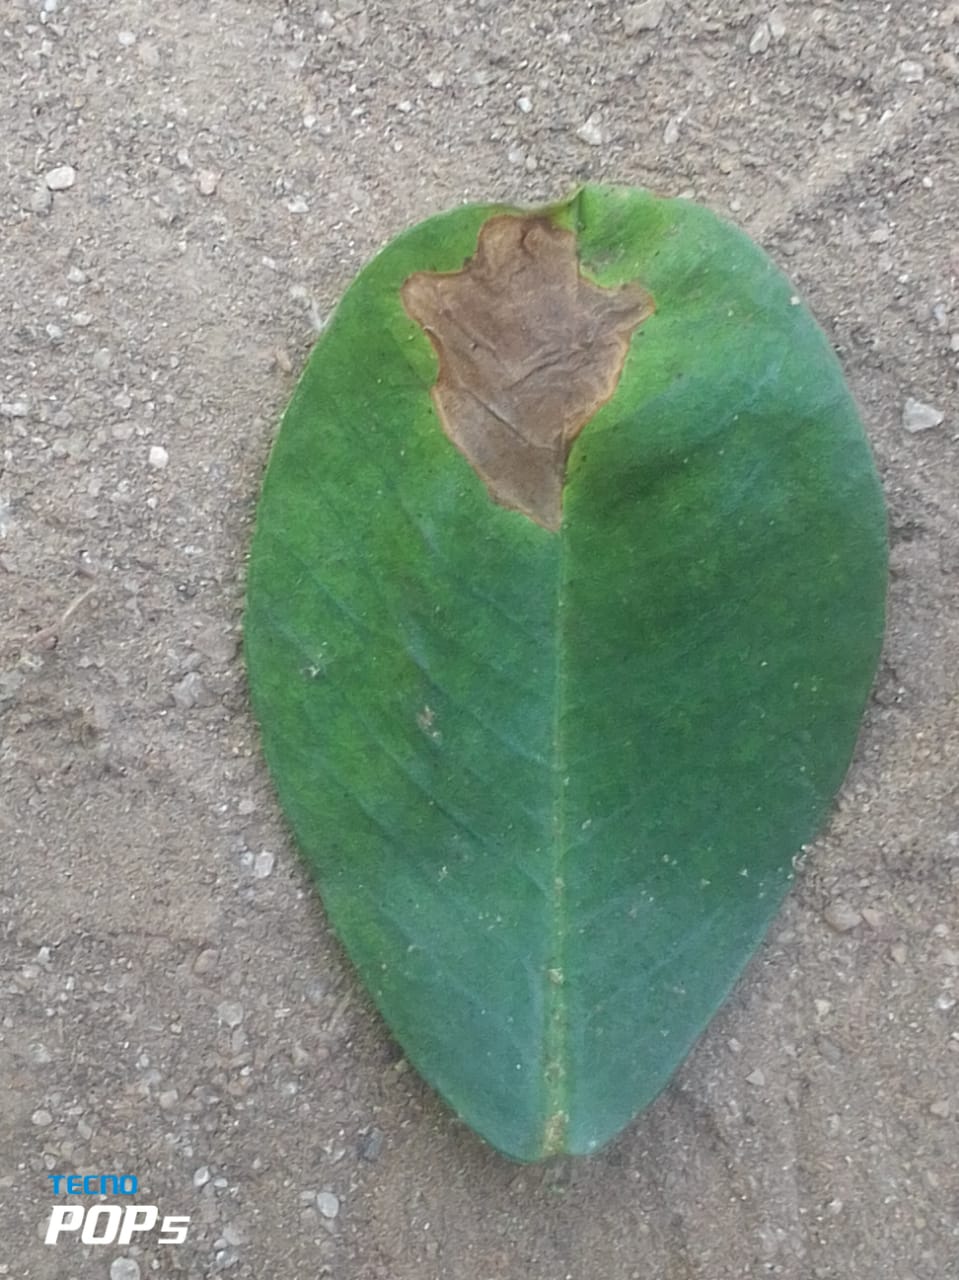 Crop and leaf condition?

peanut, phoma arachidicola
